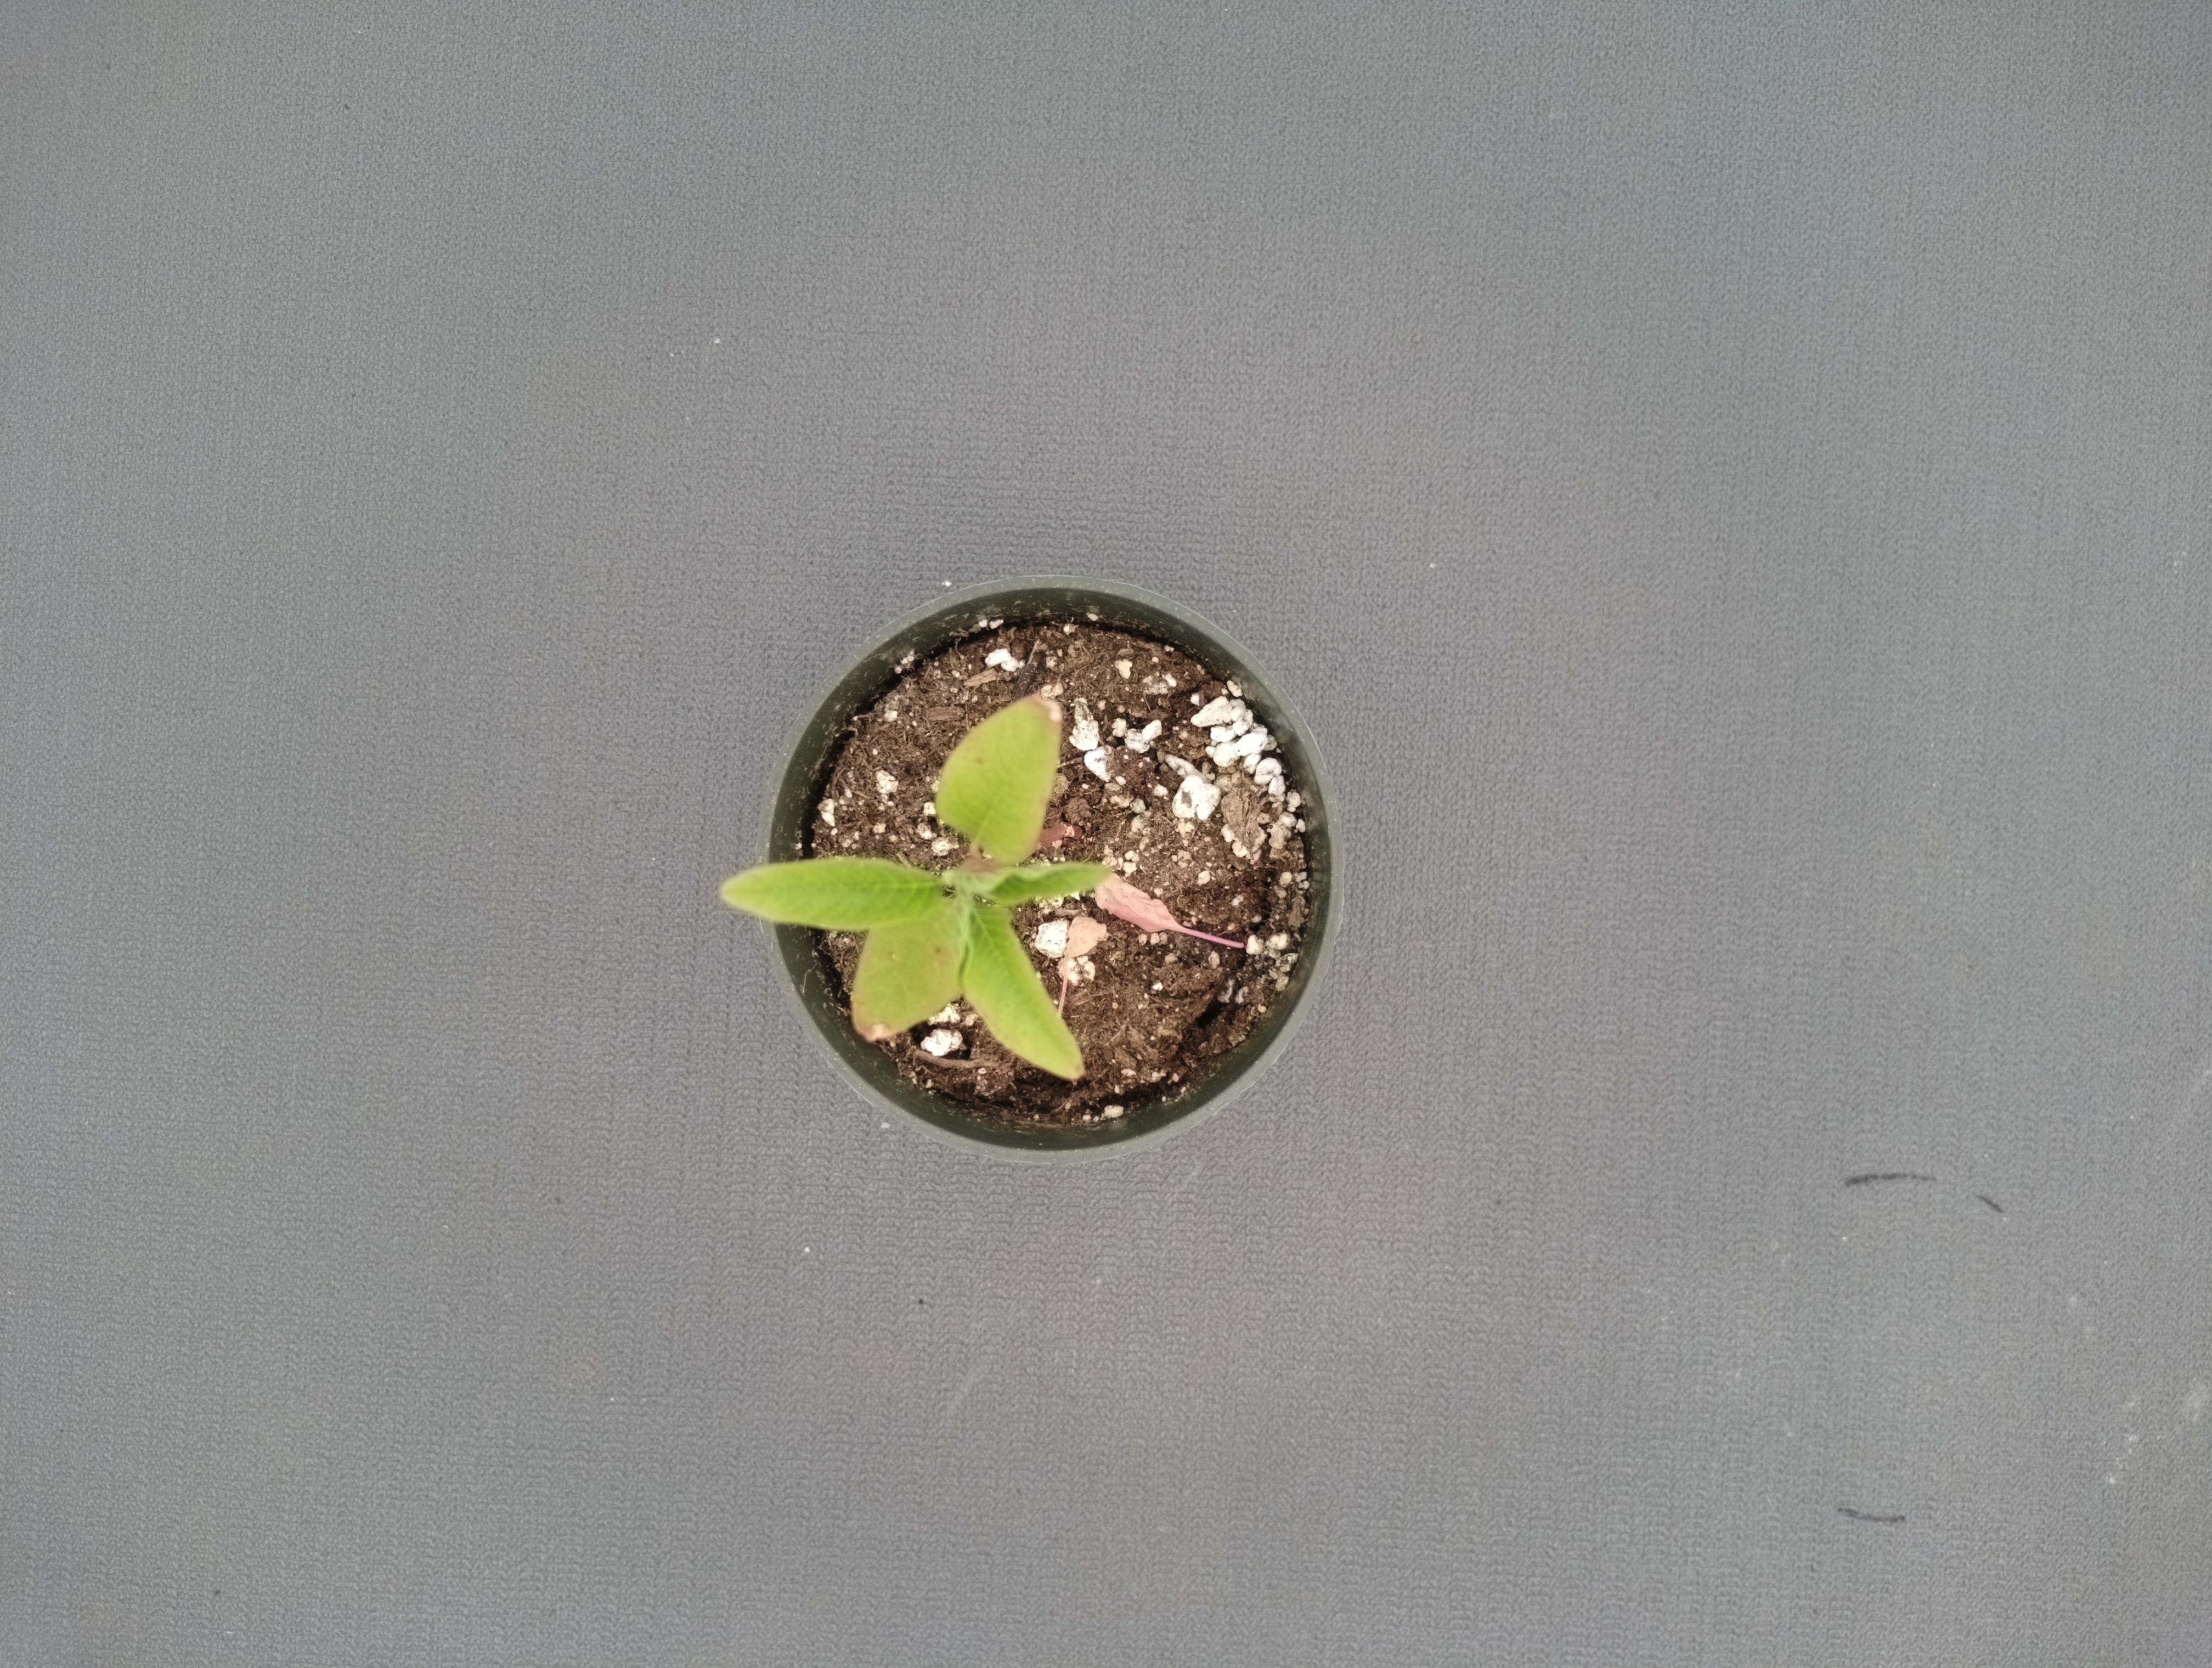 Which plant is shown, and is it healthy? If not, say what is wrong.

waterhemp, chlorosis only
